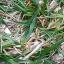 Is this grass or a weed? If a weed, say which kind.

grass
